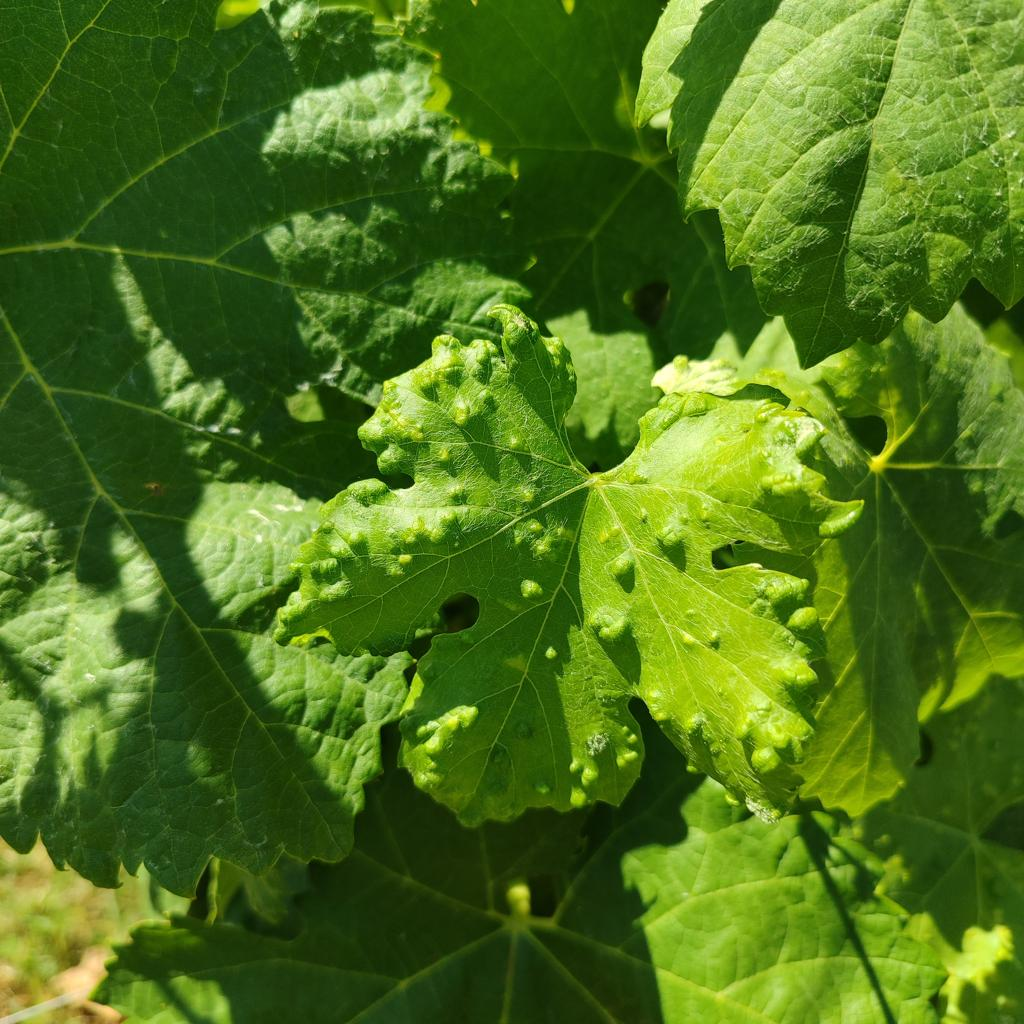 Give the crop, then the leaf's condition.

grapevine, erineum mite
